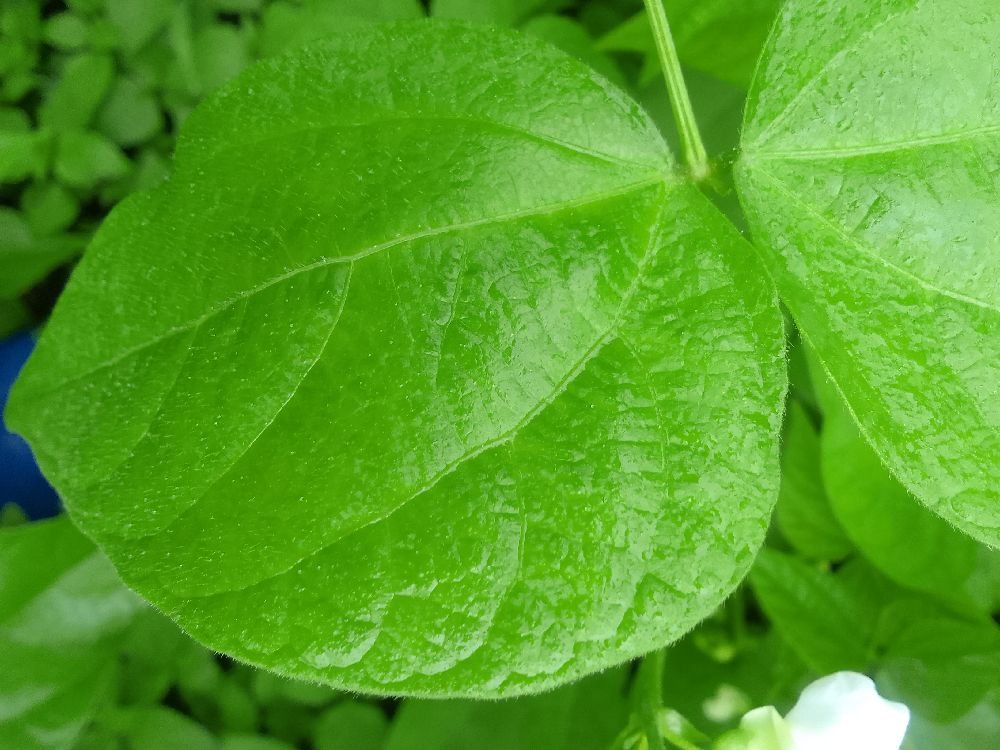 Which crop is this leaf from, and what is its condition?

common bean, healthy
